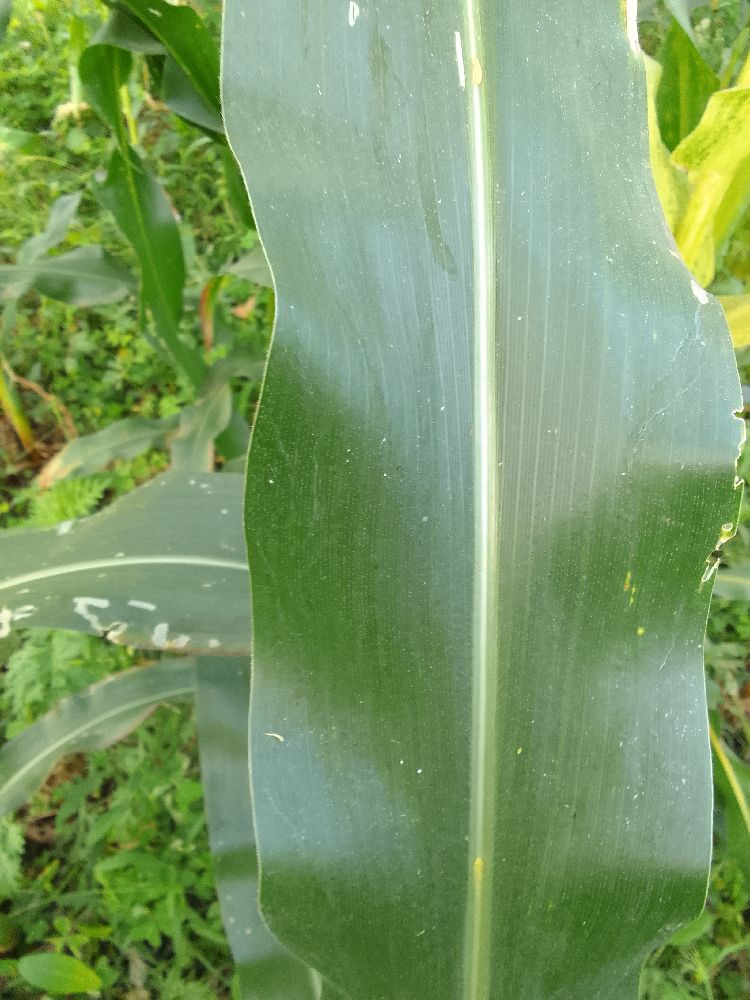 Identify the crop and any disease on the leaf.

maize, healthy
